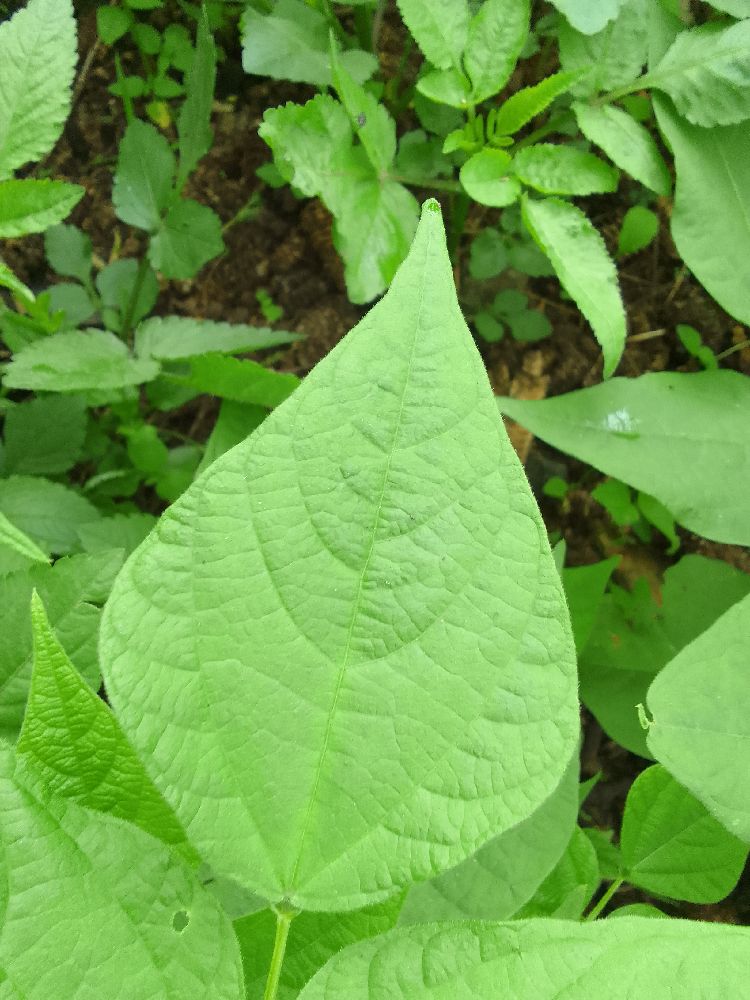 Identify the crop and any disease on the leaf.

common bean, healthy
